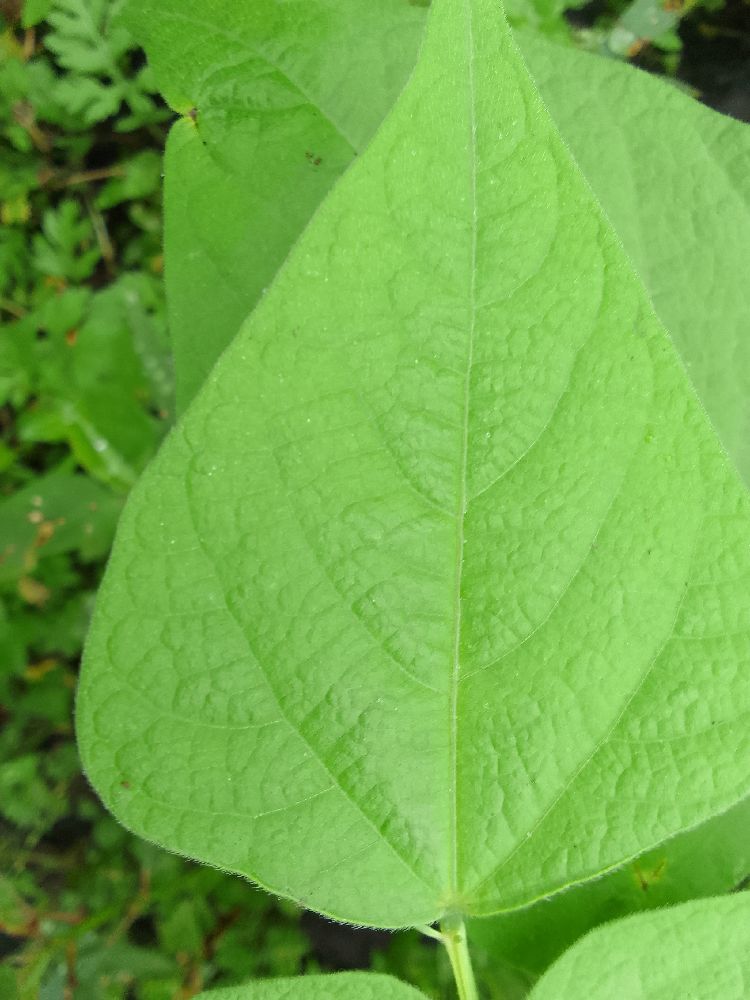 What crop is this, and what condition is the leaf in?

common bean, healthy
